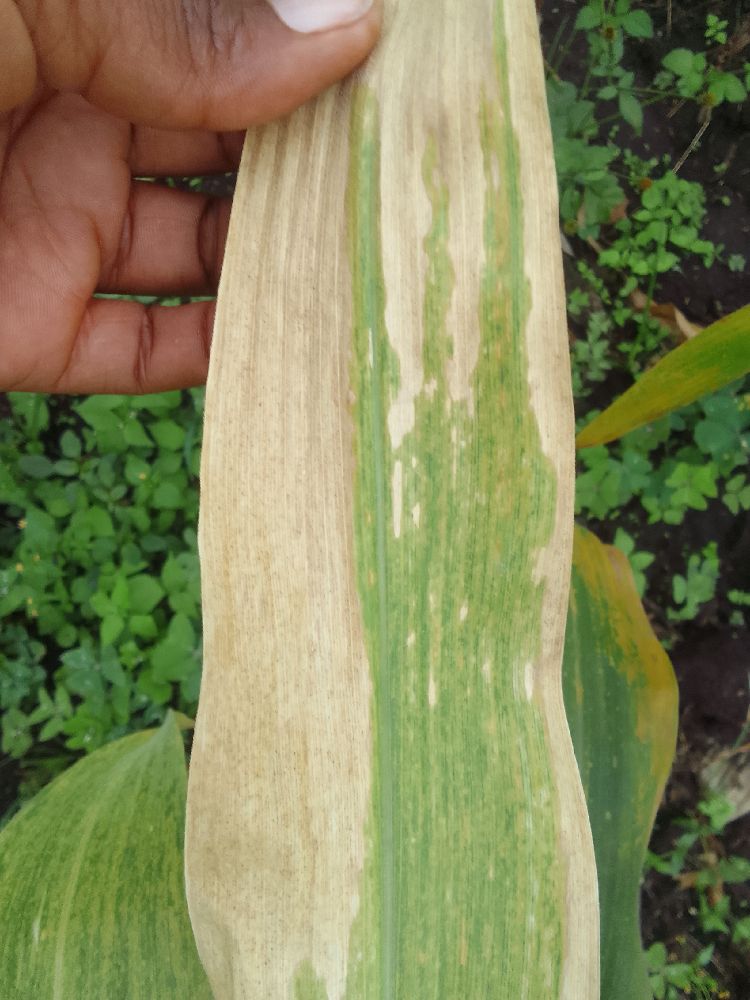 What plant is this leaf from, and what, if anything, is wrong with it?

maize, maize lethal necrosis
